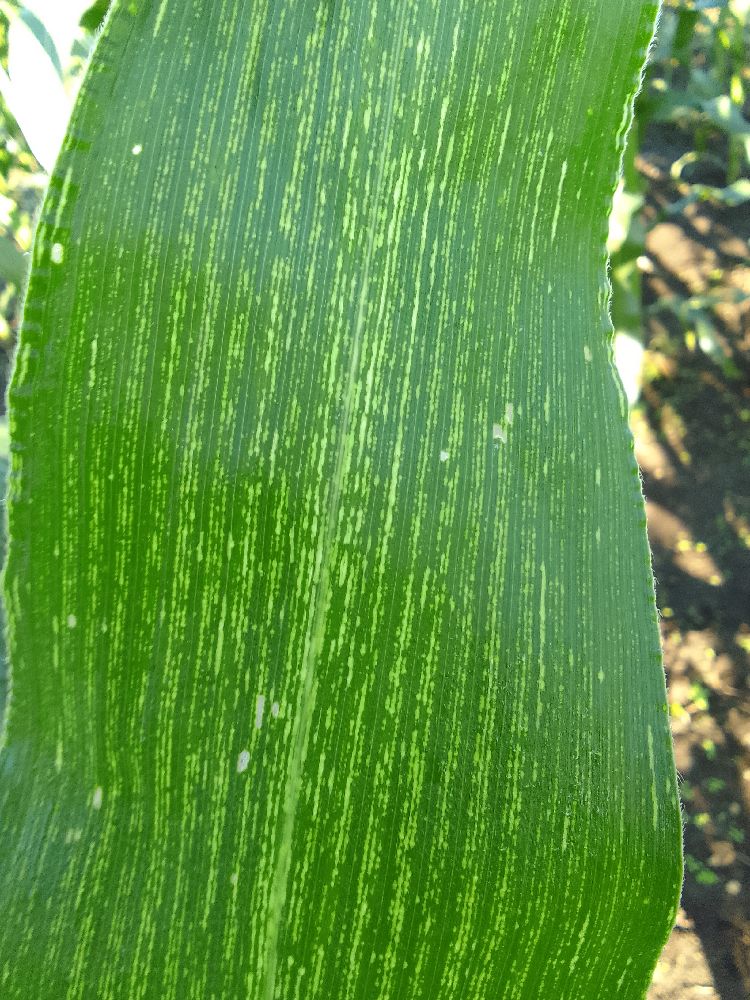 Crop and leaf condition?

maize, maize streak virus
